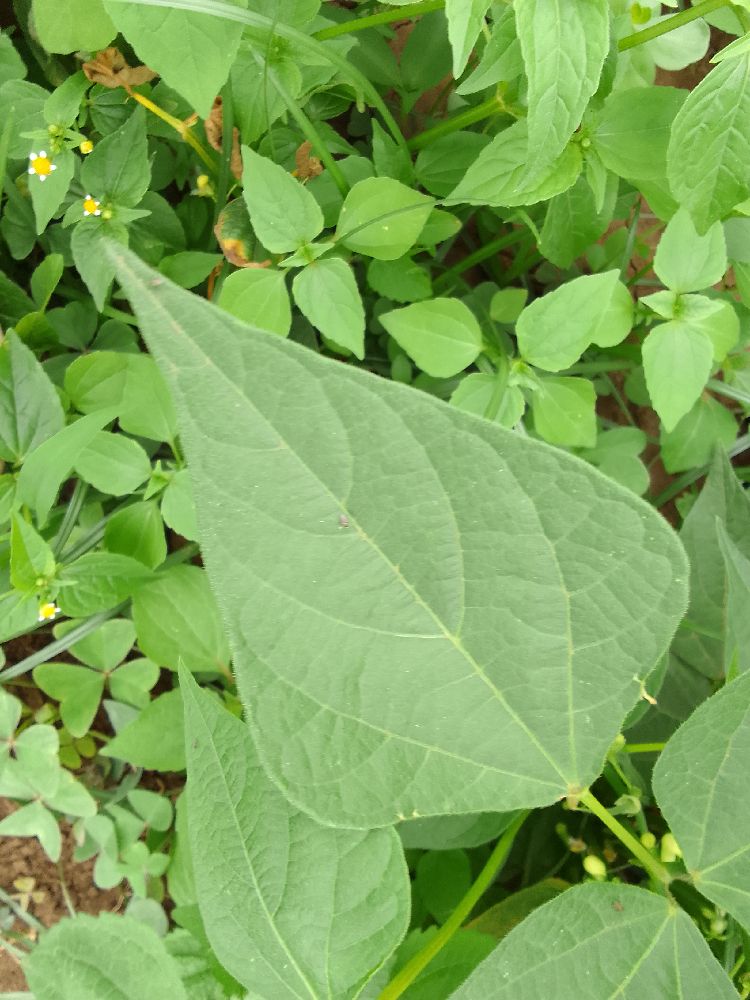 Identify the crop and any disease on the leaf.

common bean, healthy
